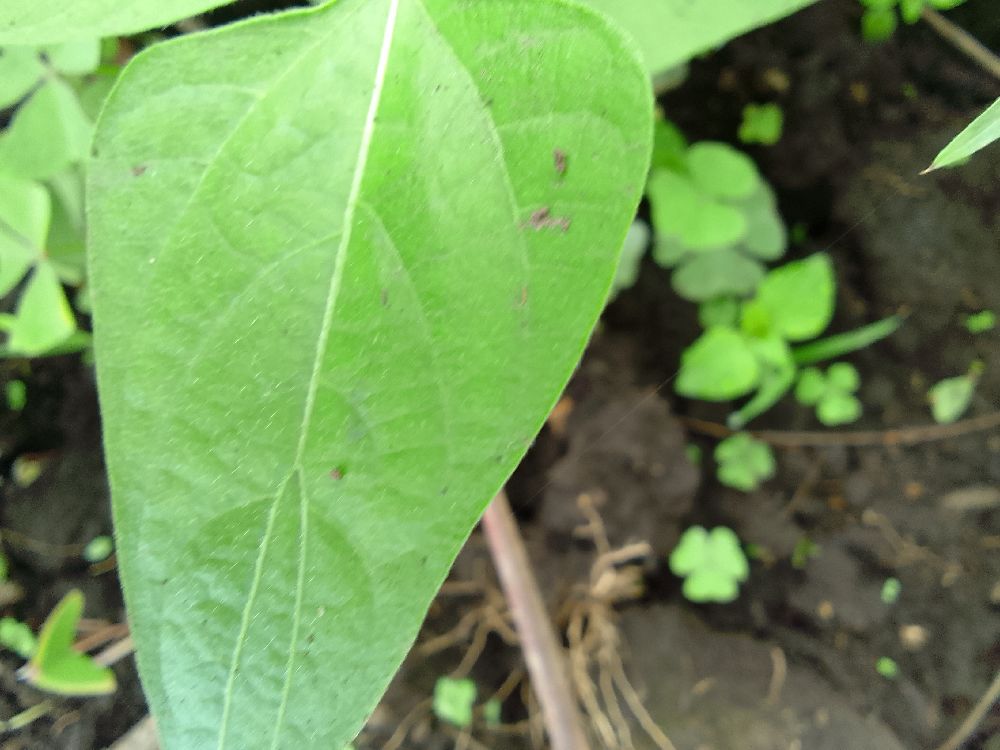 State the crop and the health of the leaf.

common bean, healthy
